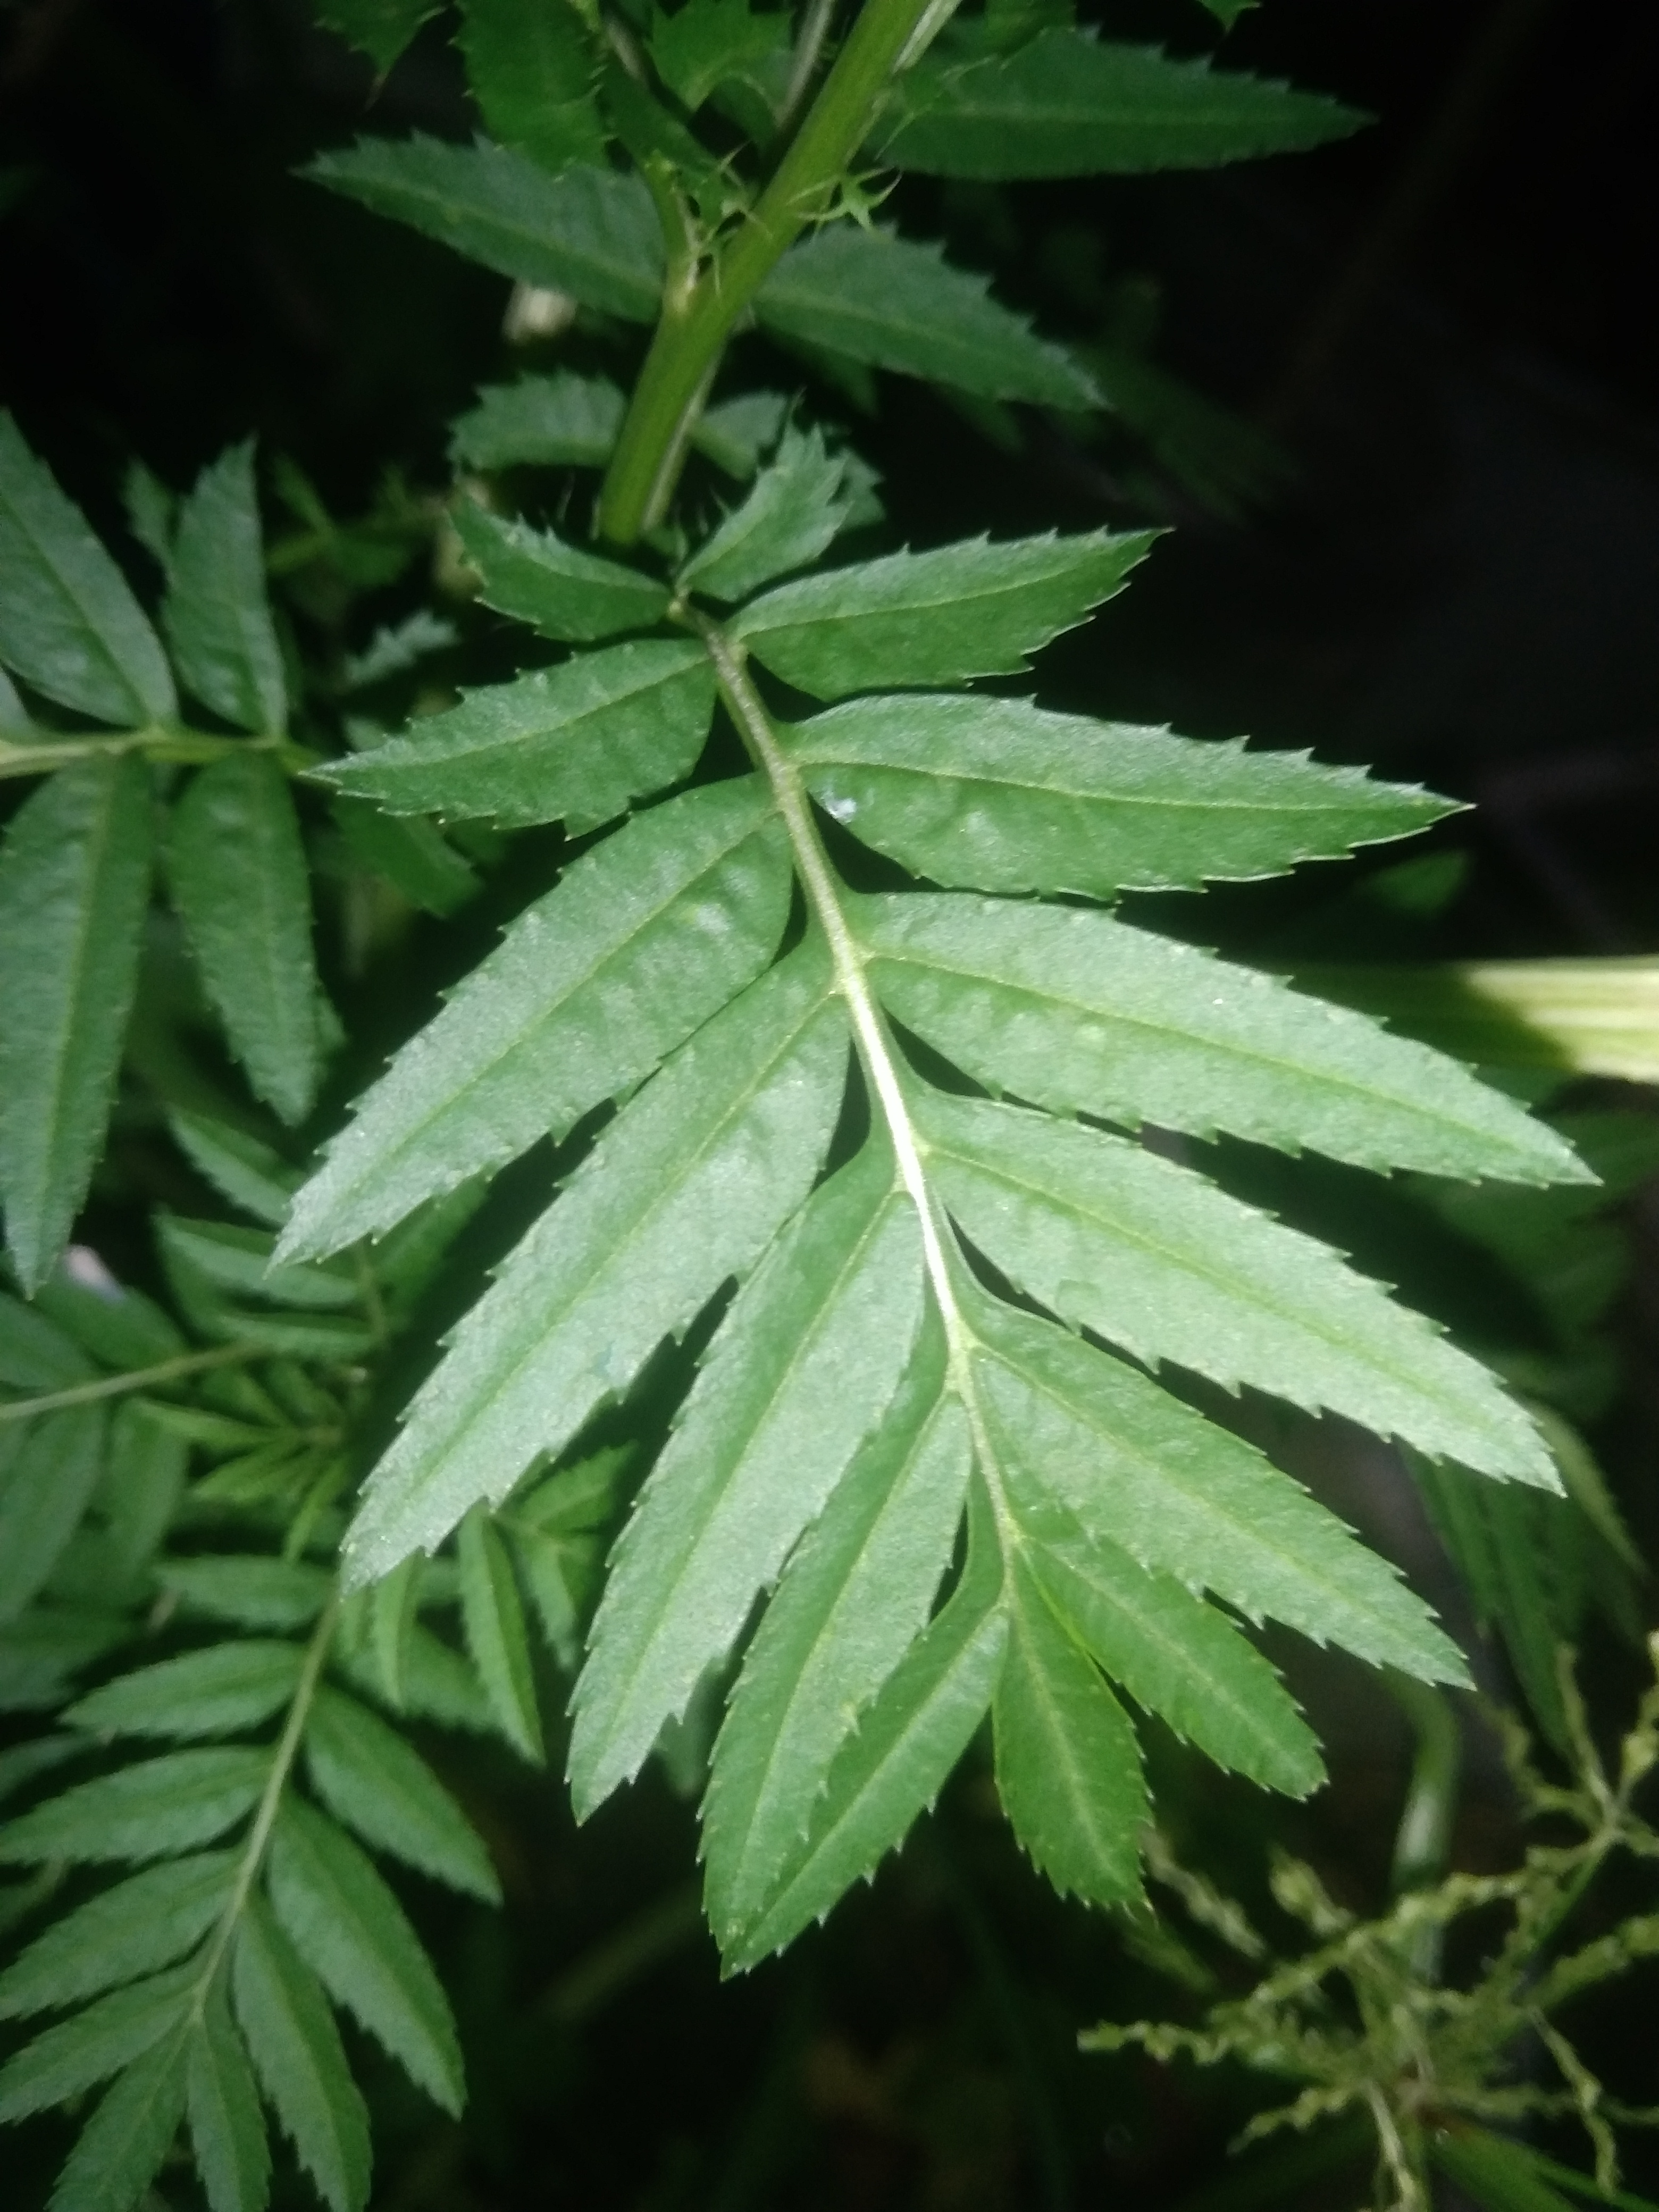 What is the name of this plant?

marigold
